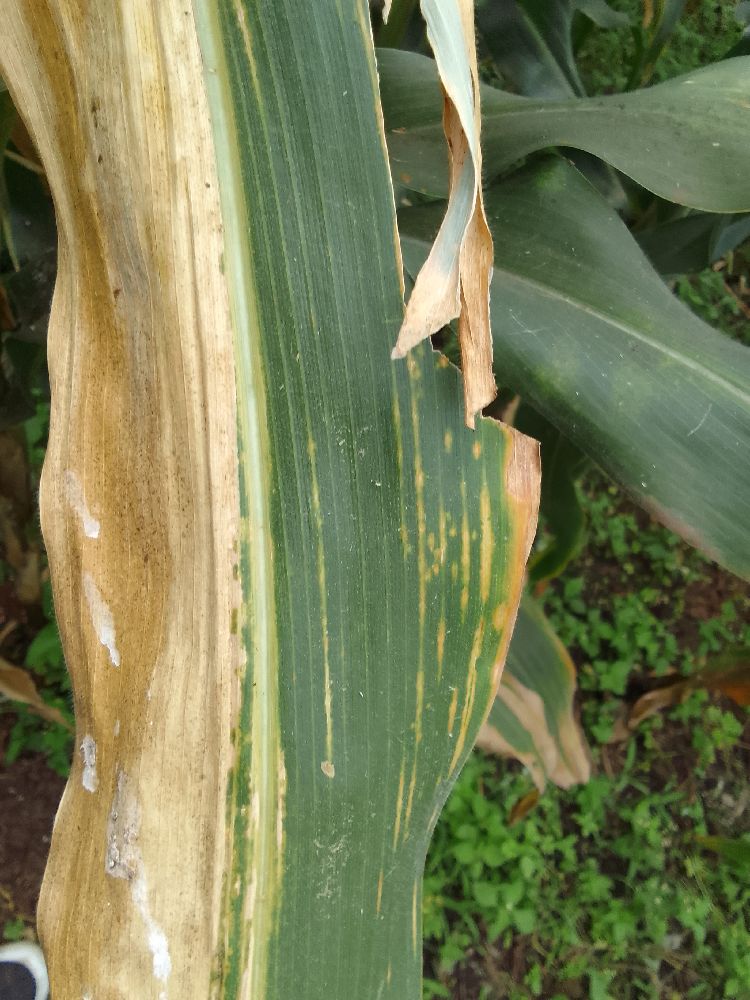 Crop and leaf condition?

maize, maize lethal necrosis
